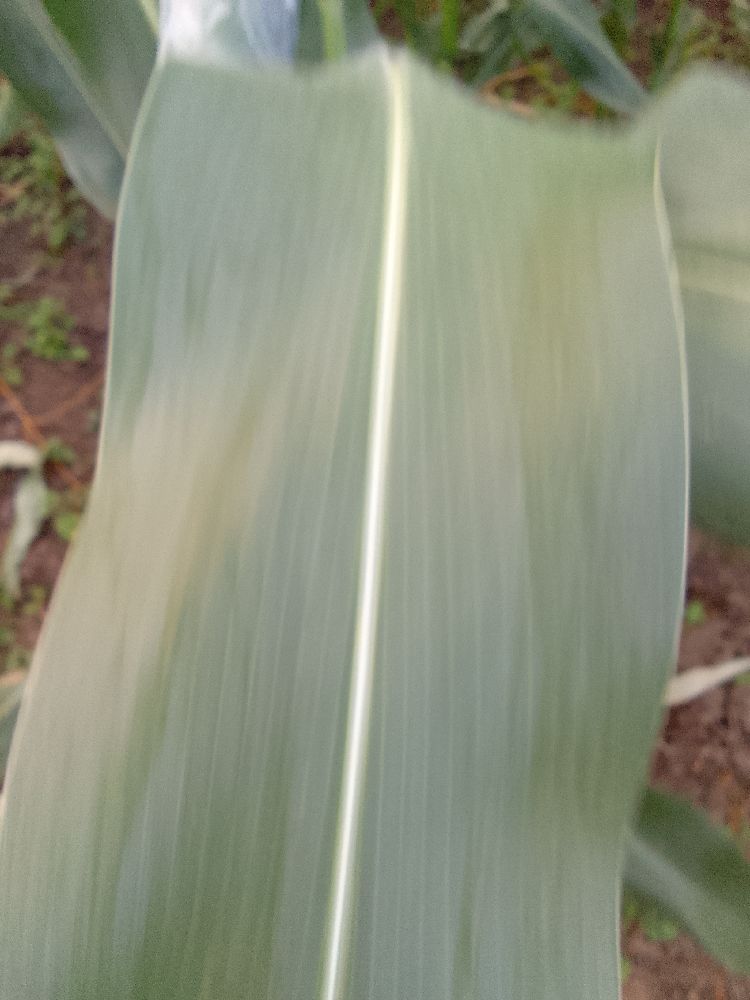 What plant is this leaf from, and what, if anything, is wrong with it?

maize, healthy
